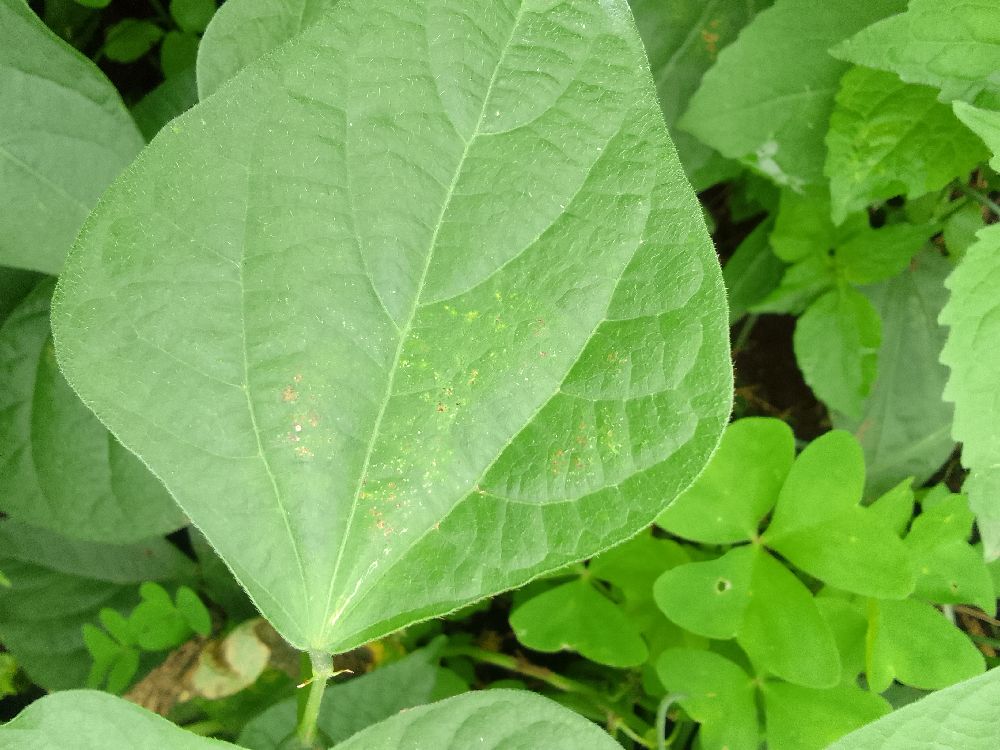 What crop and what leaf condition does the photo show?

common bean, healthy
